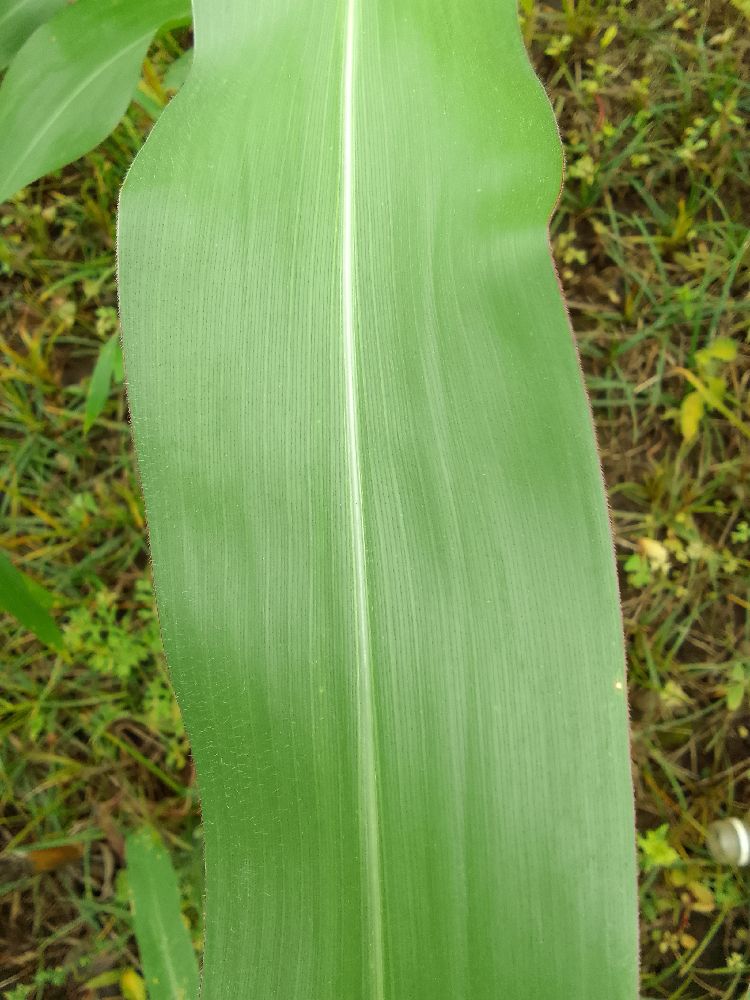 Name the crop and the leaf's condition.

maize, healthy
